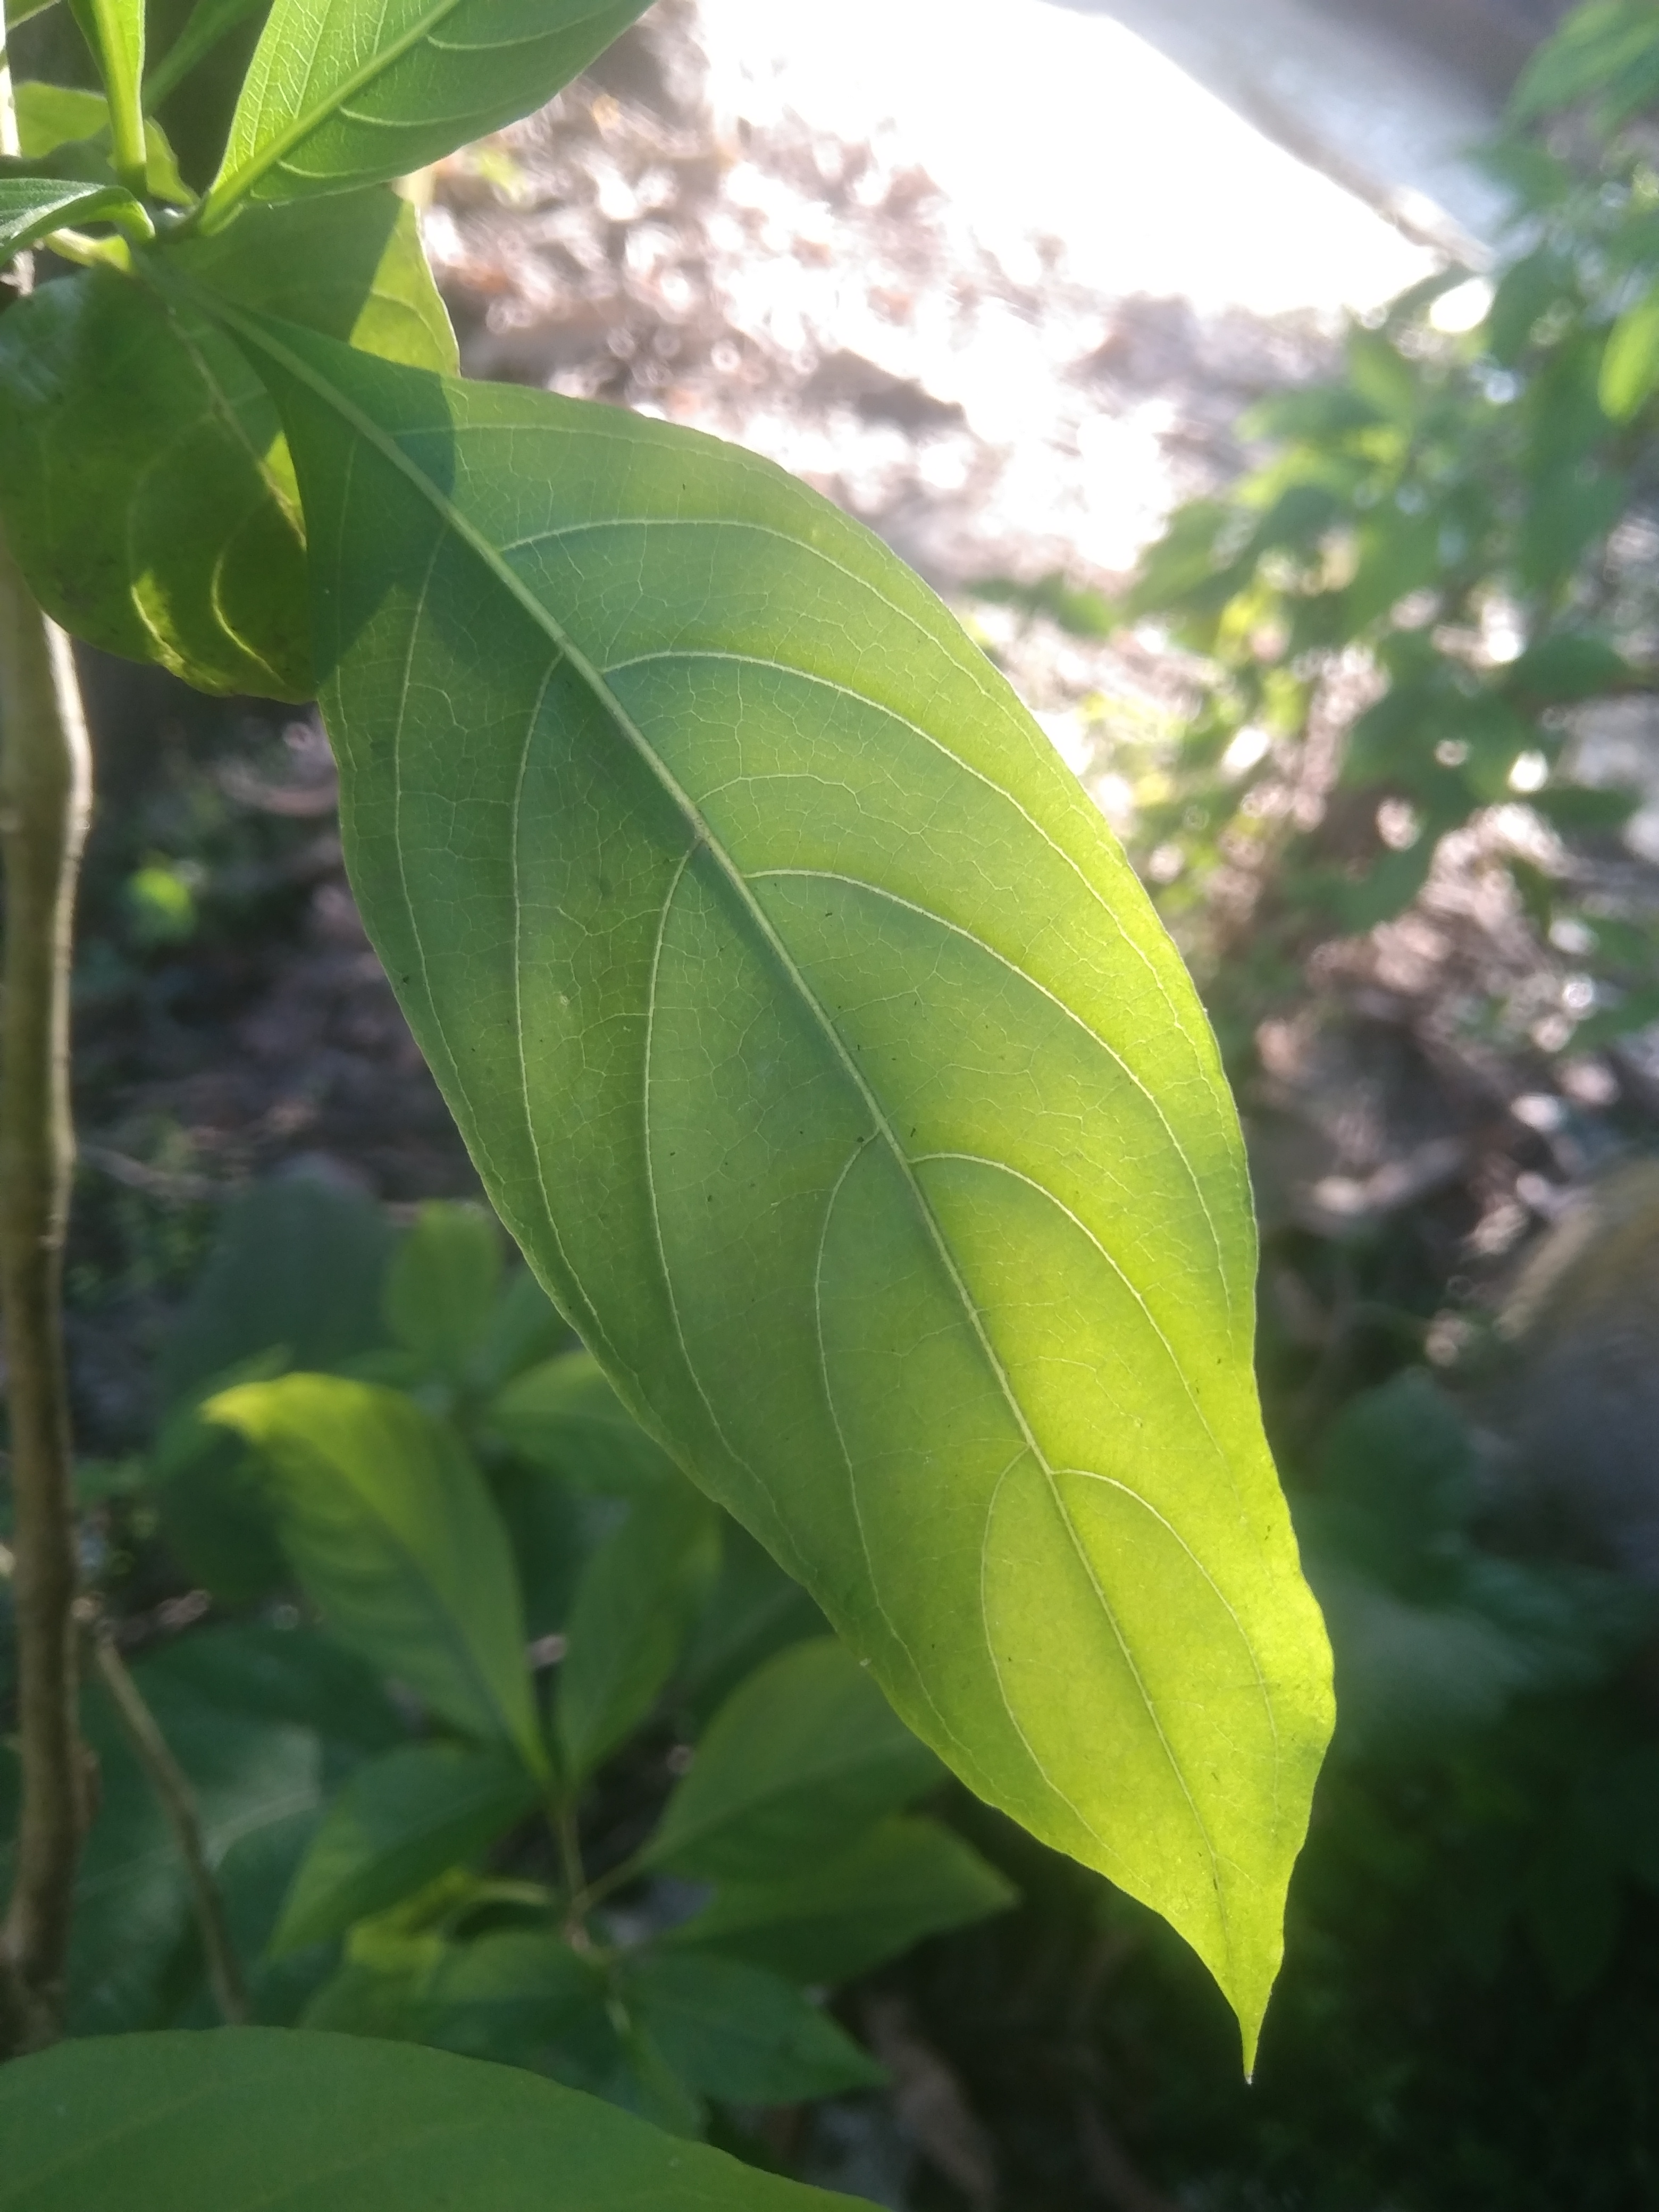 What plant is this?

vasaka
